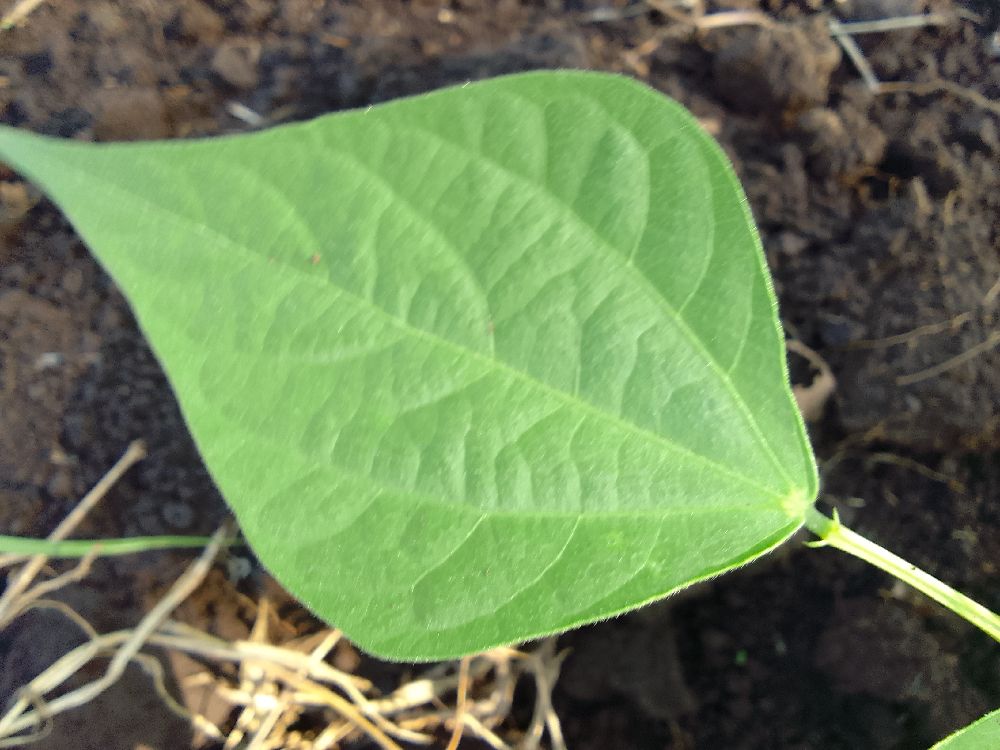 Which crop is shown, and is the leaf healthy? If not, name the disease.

common bean, healthy
